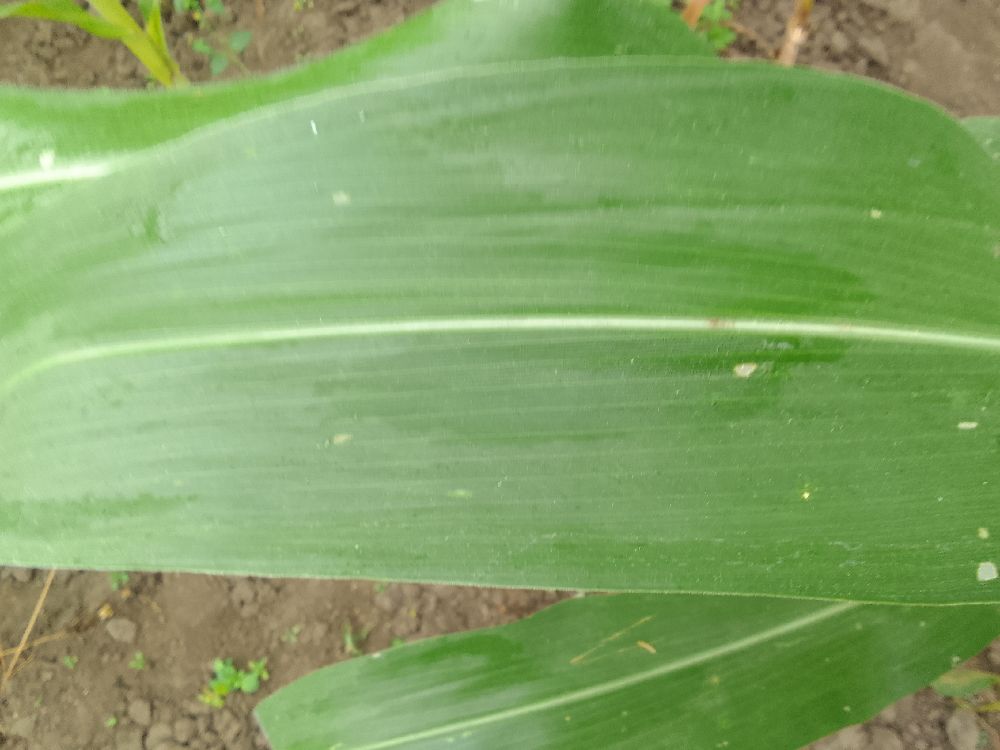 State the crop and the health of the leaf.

maize, healthy
